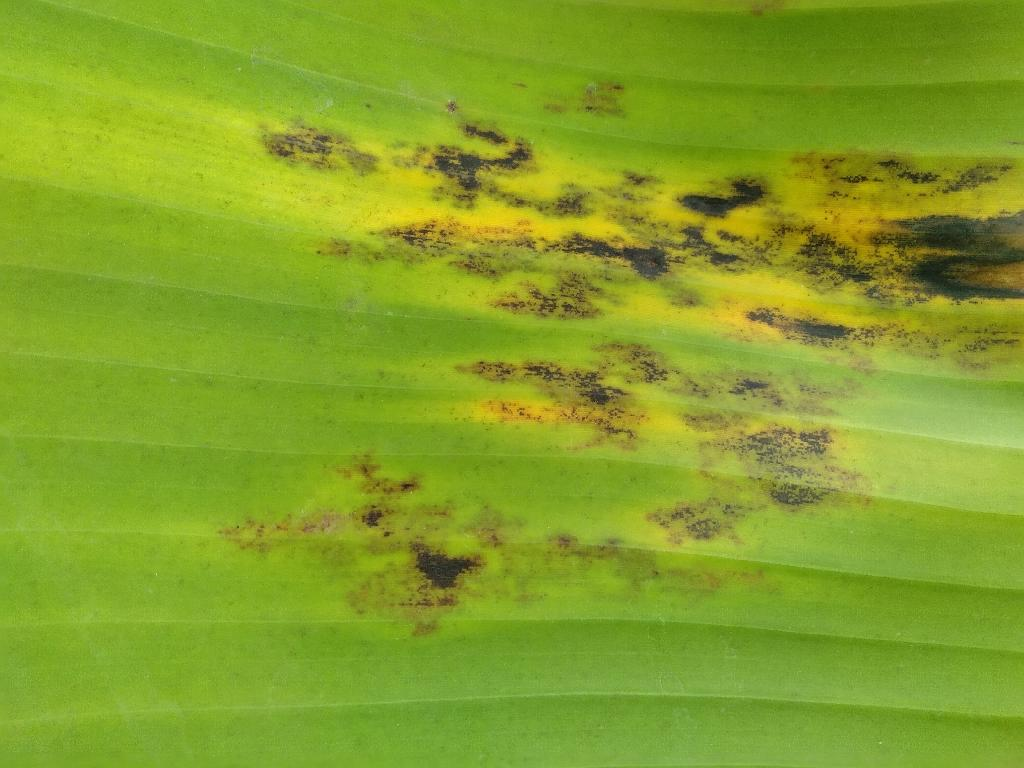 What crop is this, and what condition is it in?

banana, black sigatoka
